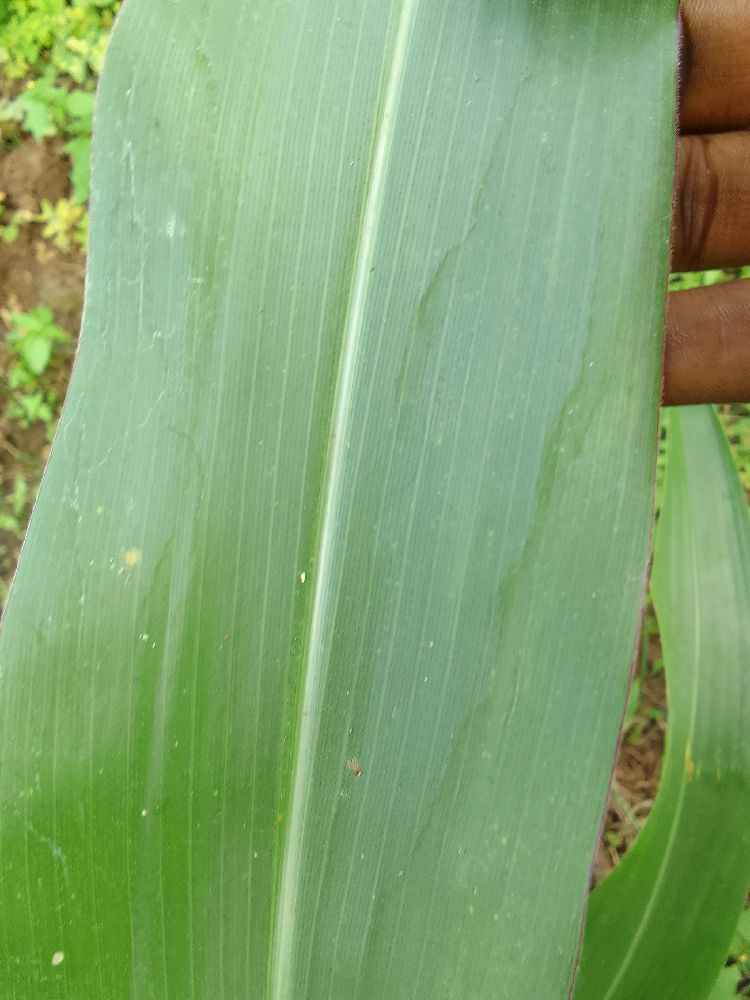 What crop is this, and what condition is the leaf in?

maize, healthy
